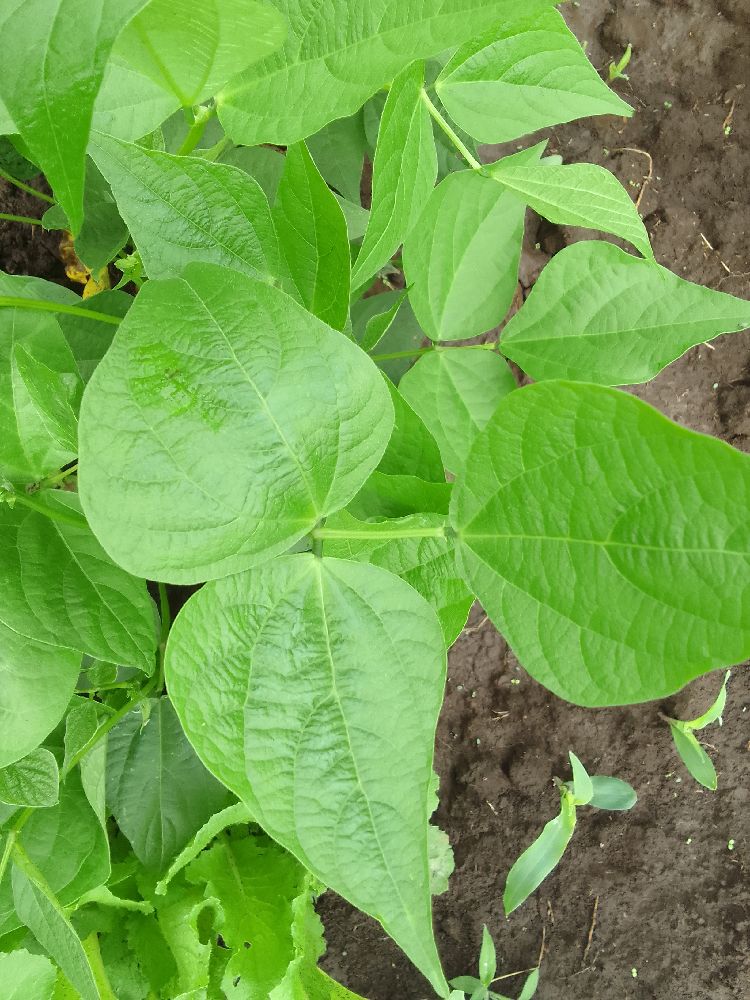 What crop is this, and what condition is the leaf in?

common bean, healthy
